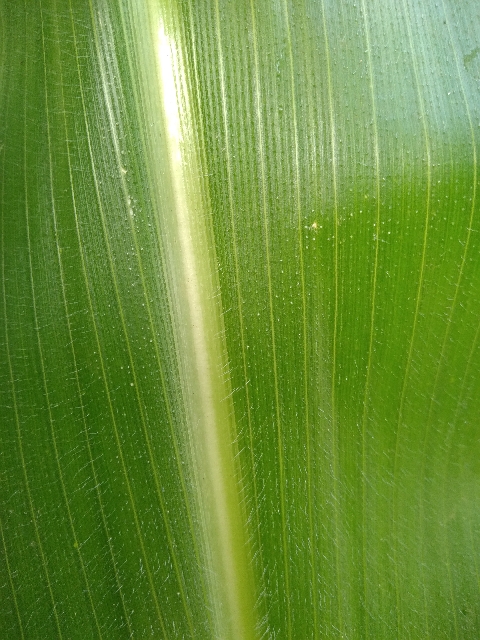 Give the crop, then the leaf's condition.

maize, healthy
